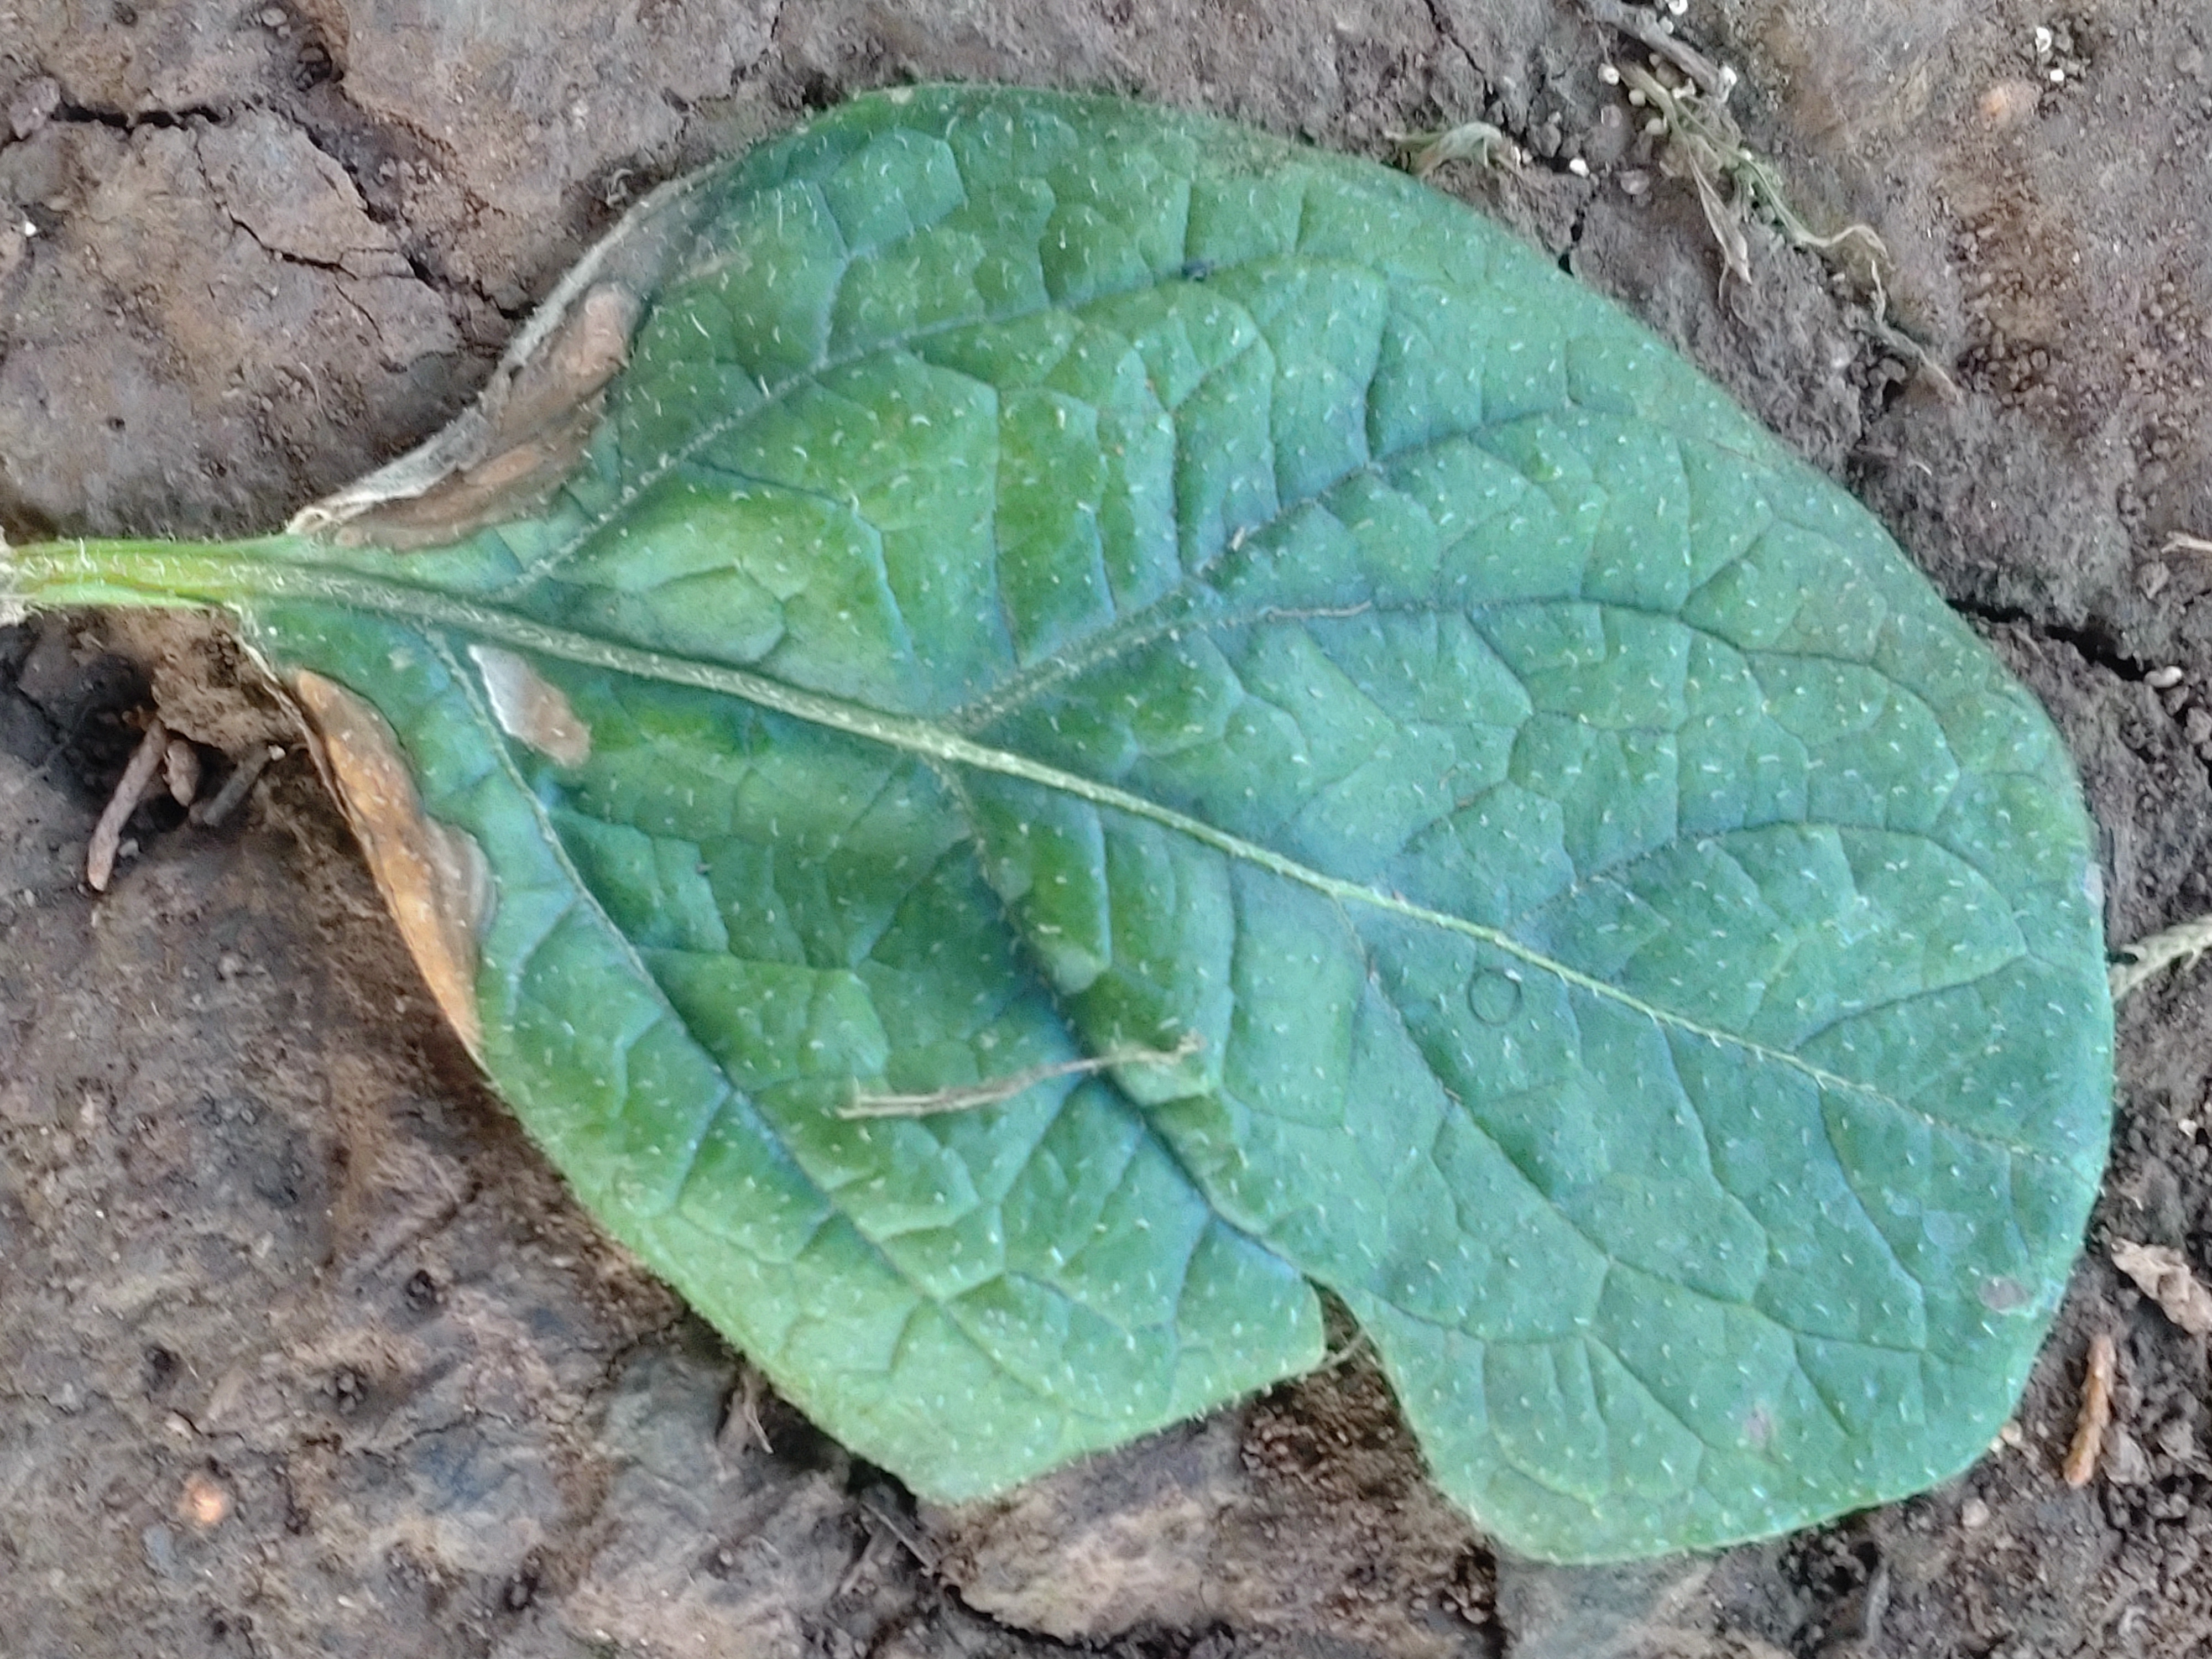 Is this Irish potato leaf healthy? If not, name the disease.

early blight
